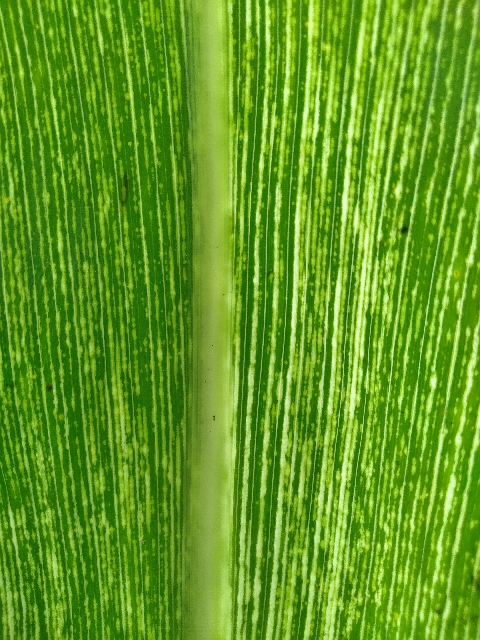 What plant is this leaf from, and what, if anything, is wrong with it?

maize, maize streak virus
